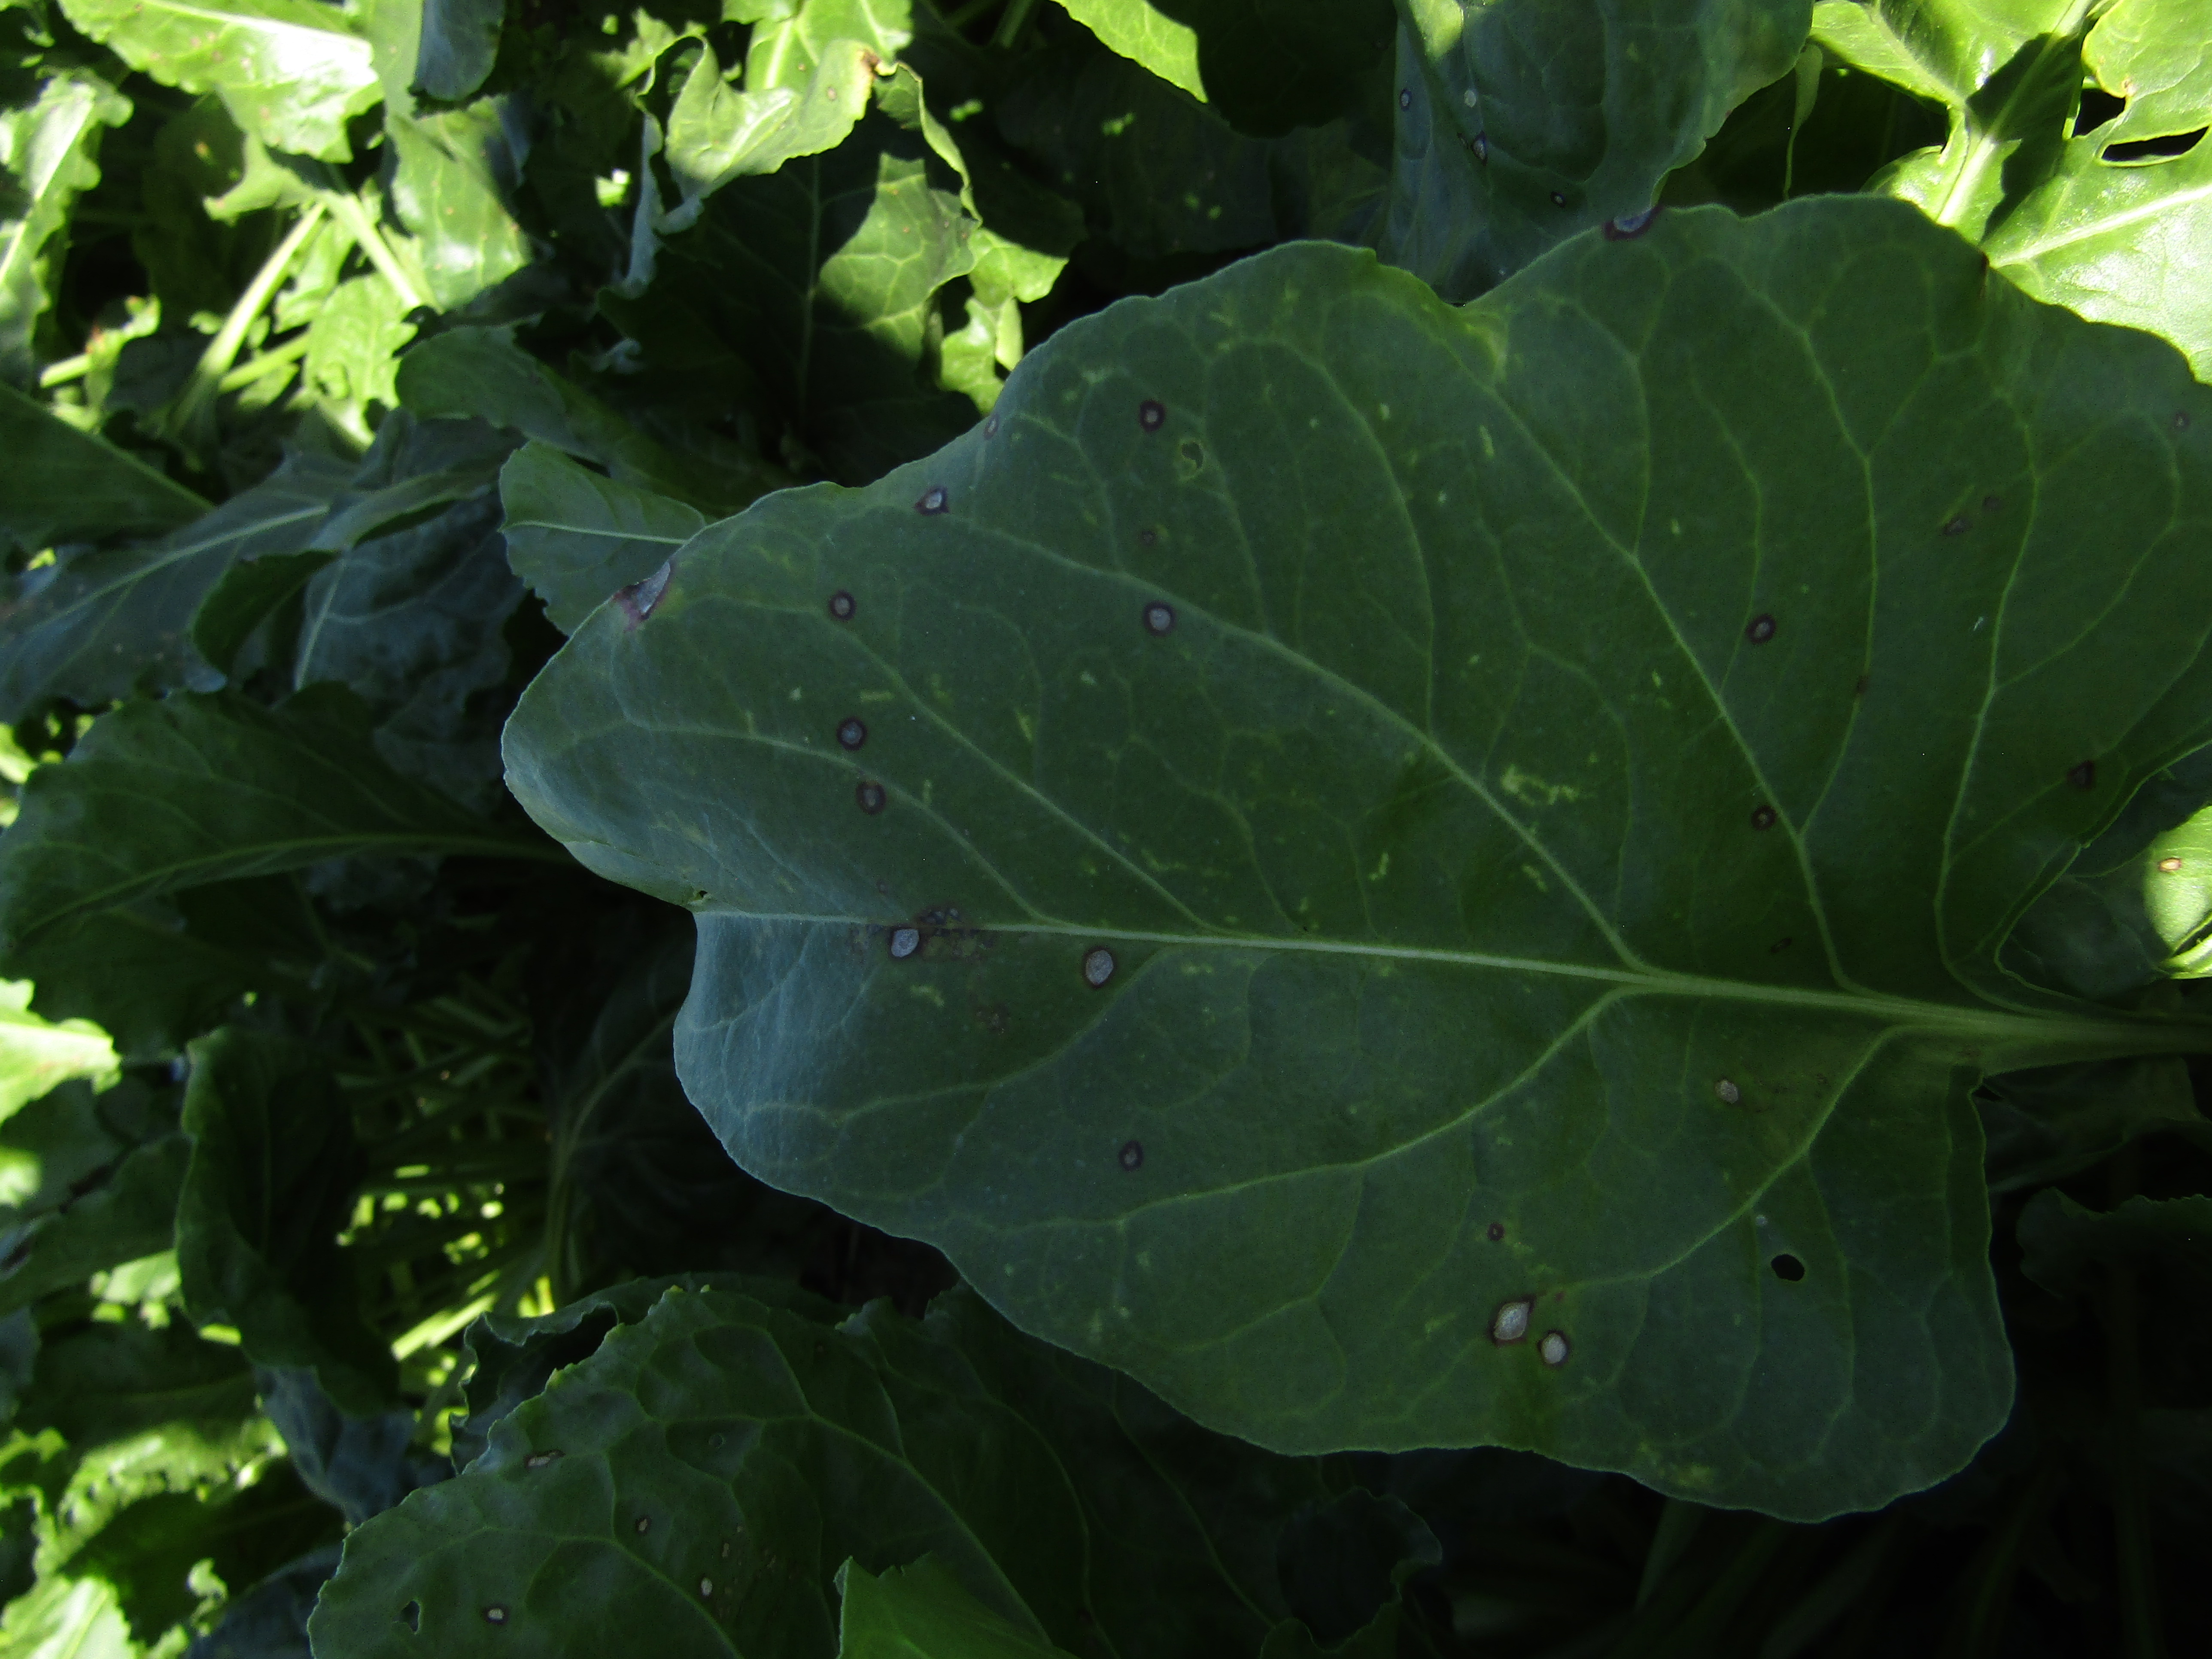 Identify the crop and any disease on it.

beet, cercospora
